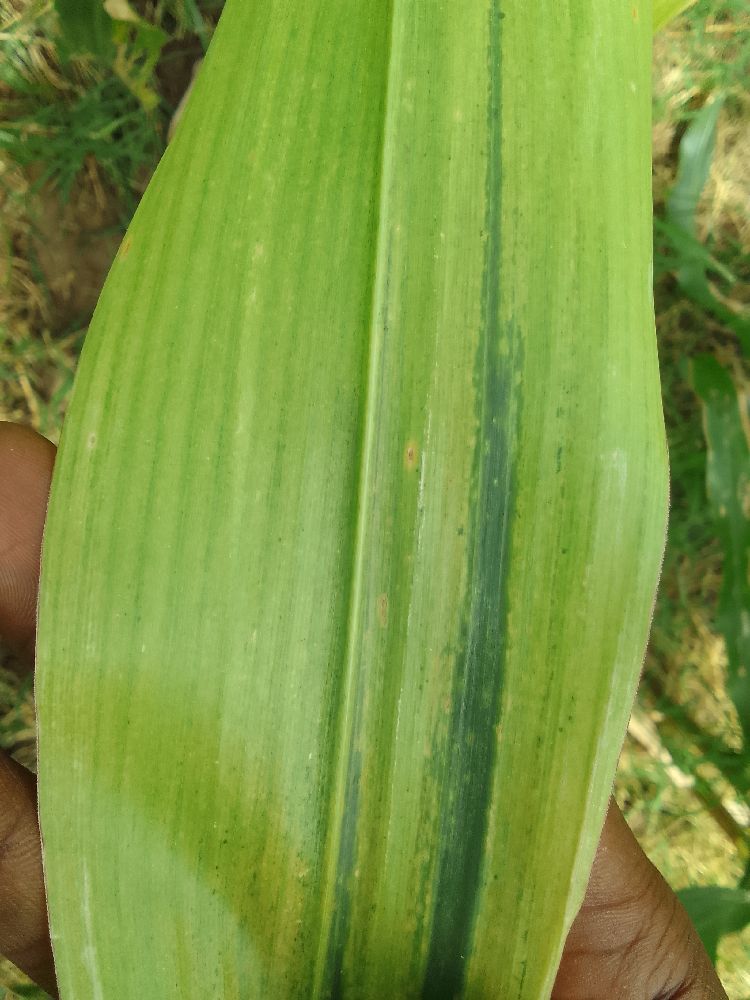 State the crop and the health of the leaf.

maize, maize lethal necrosis
